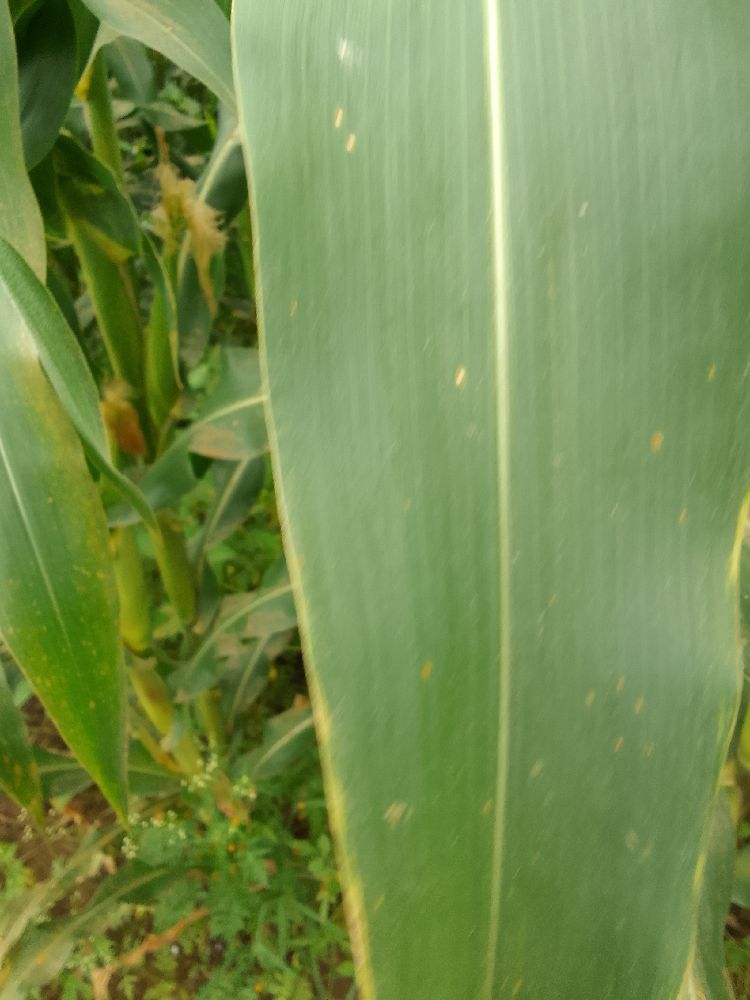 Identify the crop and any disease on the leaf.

maize, healthy
